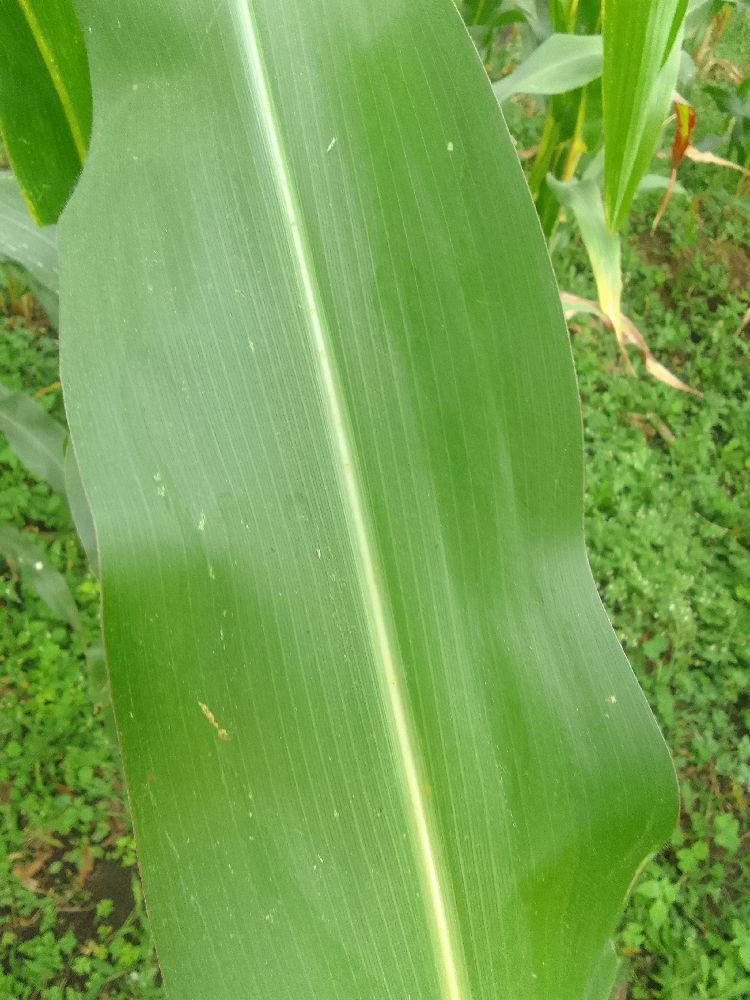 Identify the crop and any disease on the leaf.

maize, healthy
